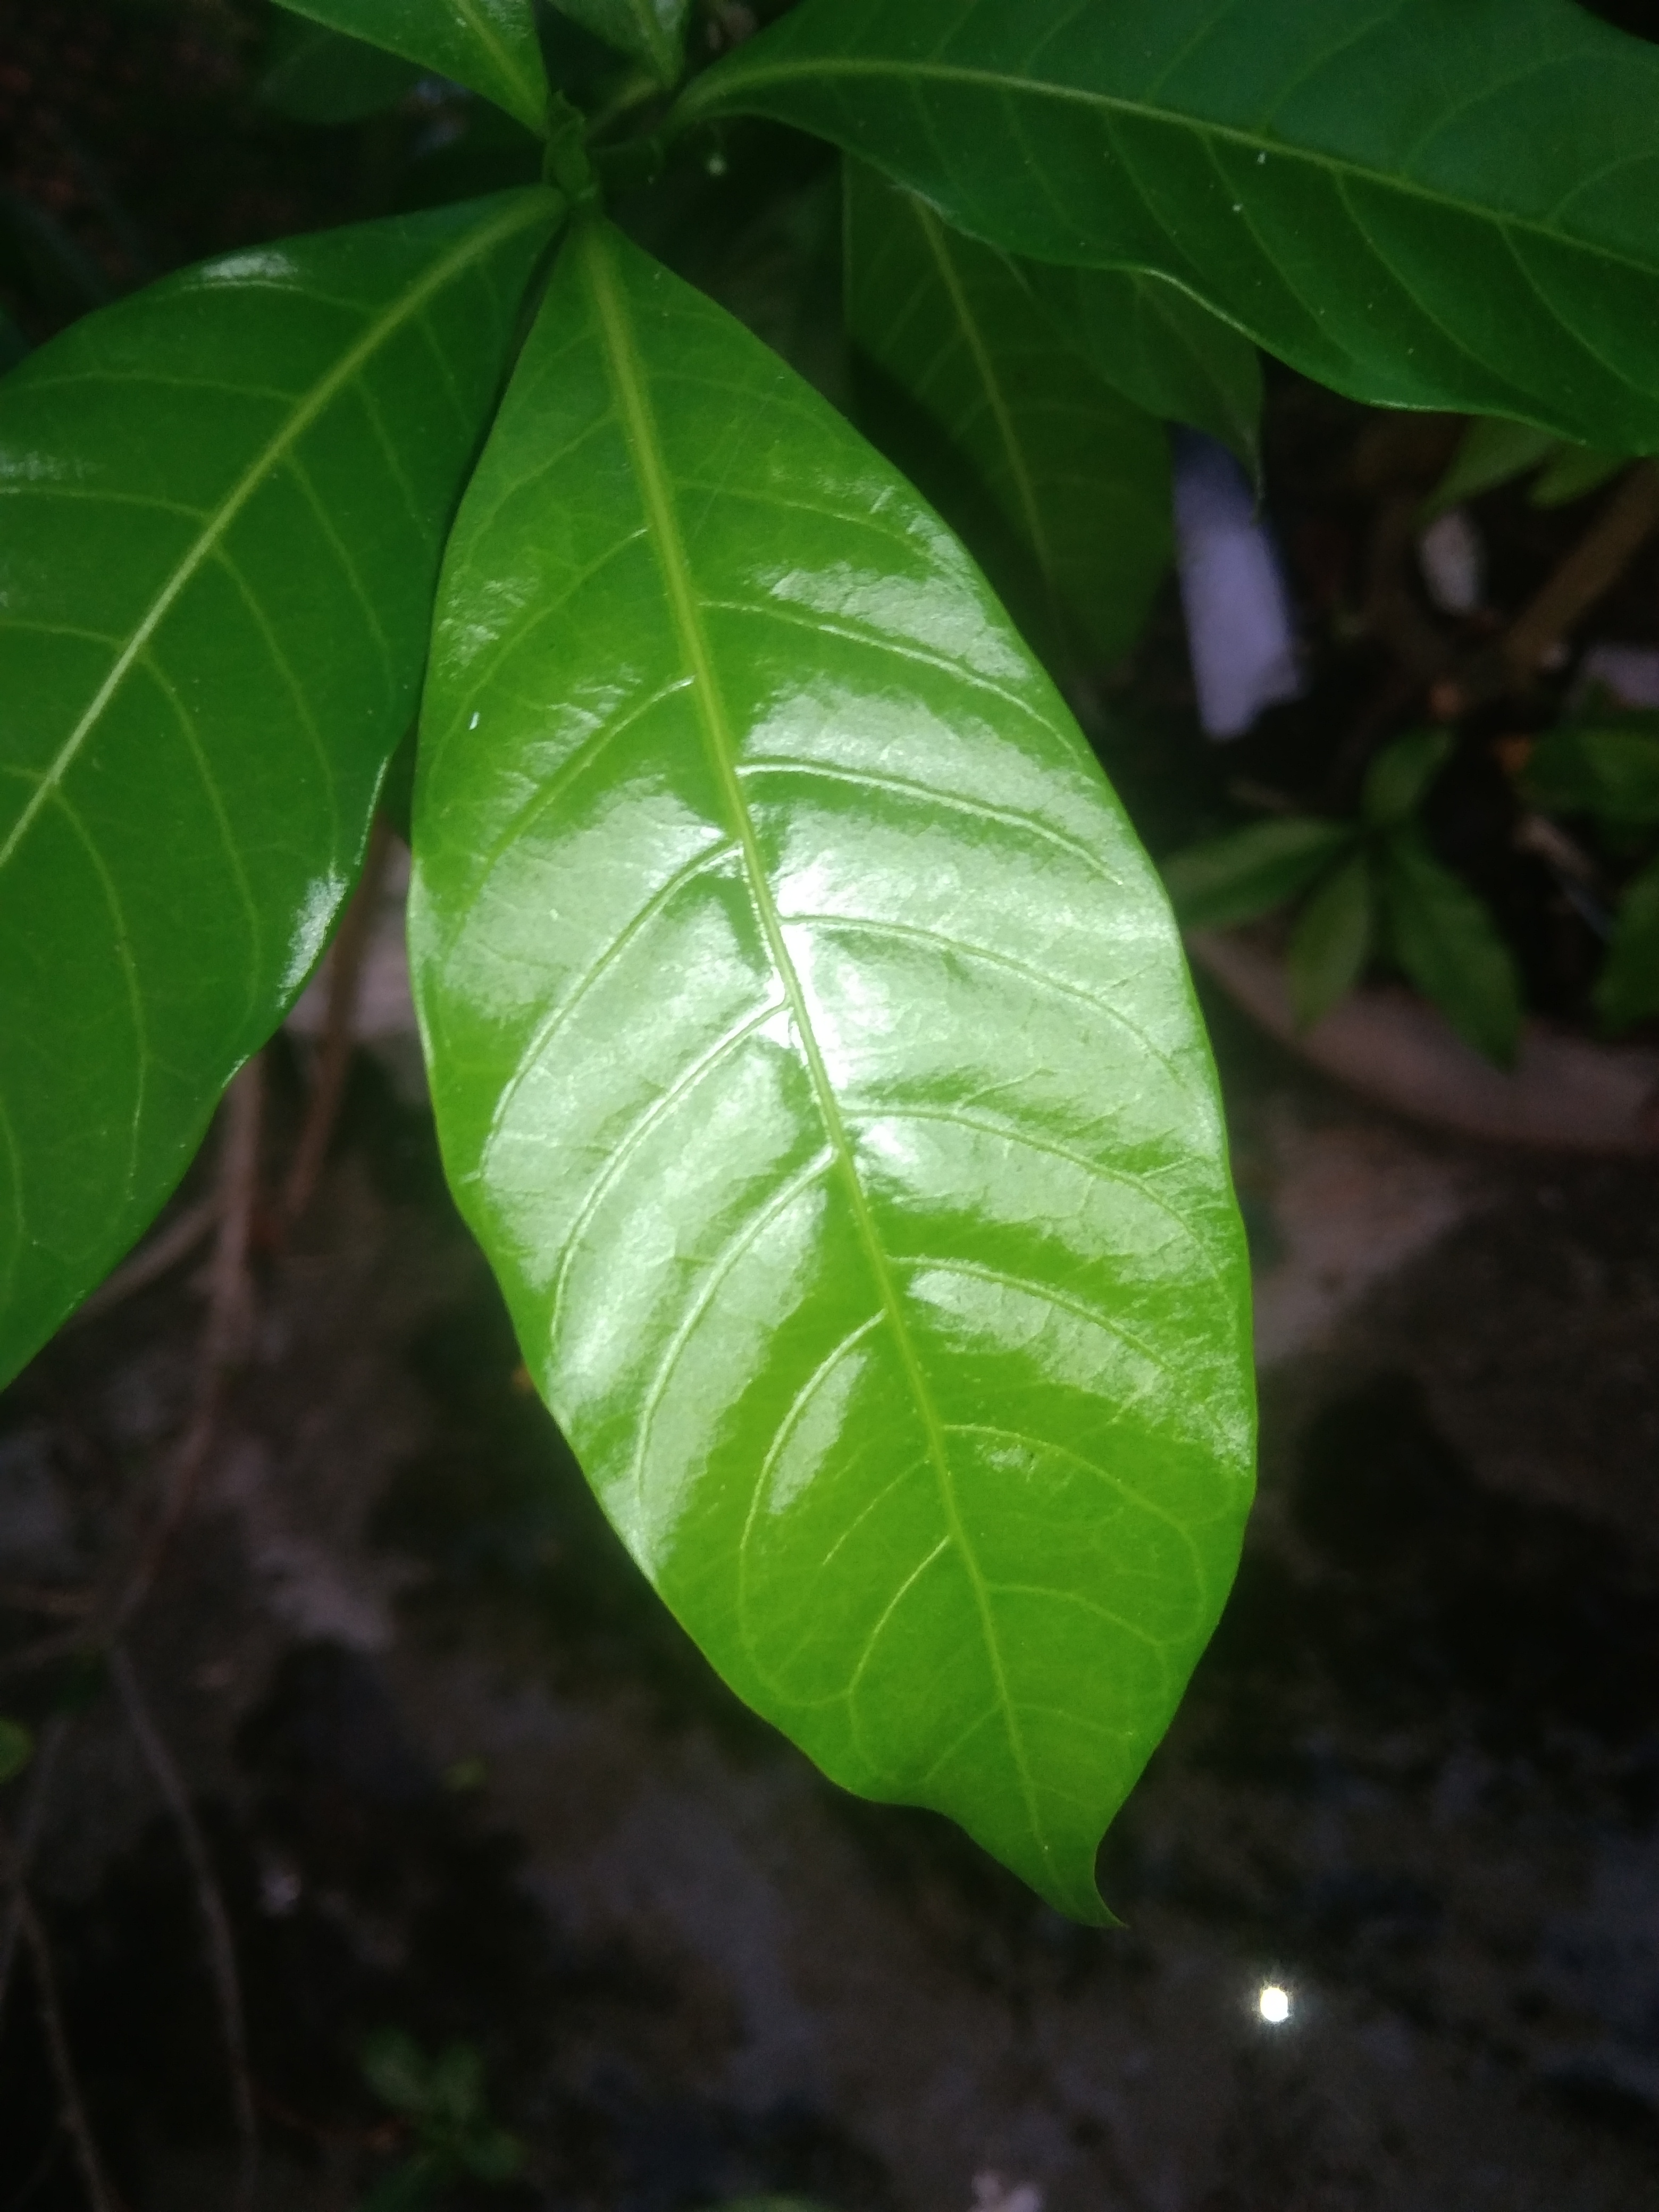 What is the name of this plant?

togor
